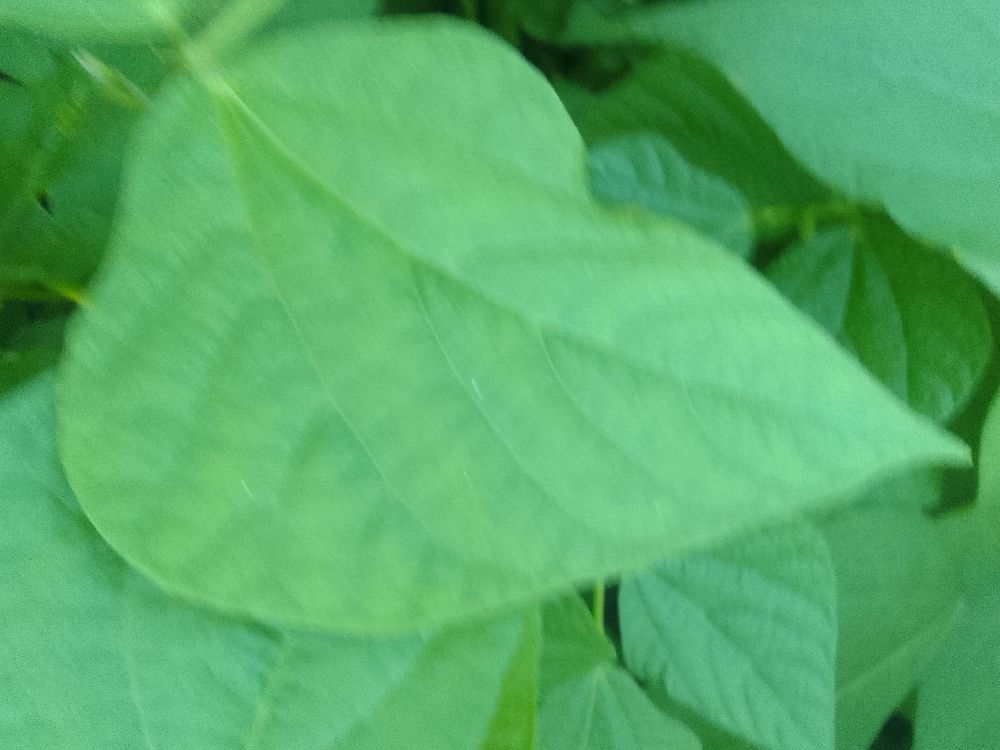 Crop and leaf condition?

common bean, healthy
